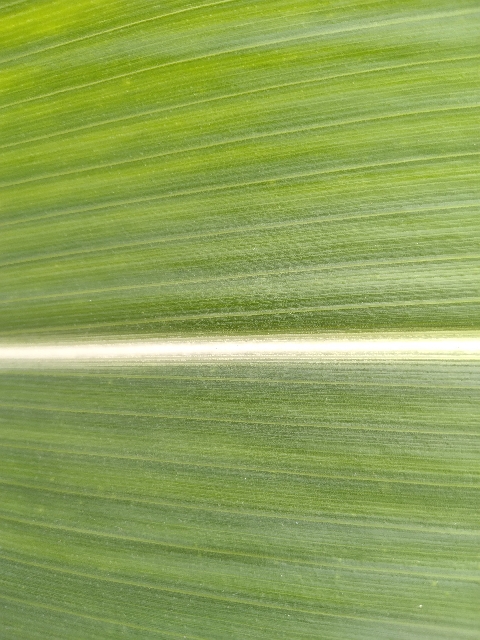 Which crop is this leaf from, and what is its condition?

maize, healthy
